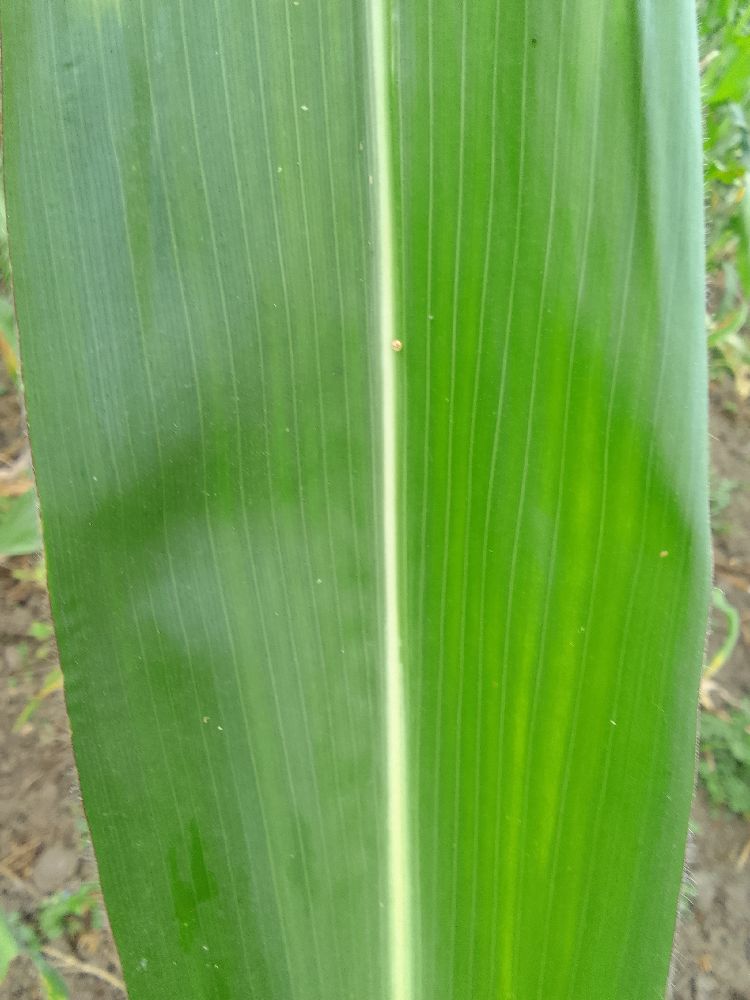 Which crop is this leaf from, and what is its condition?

maize, healthy
